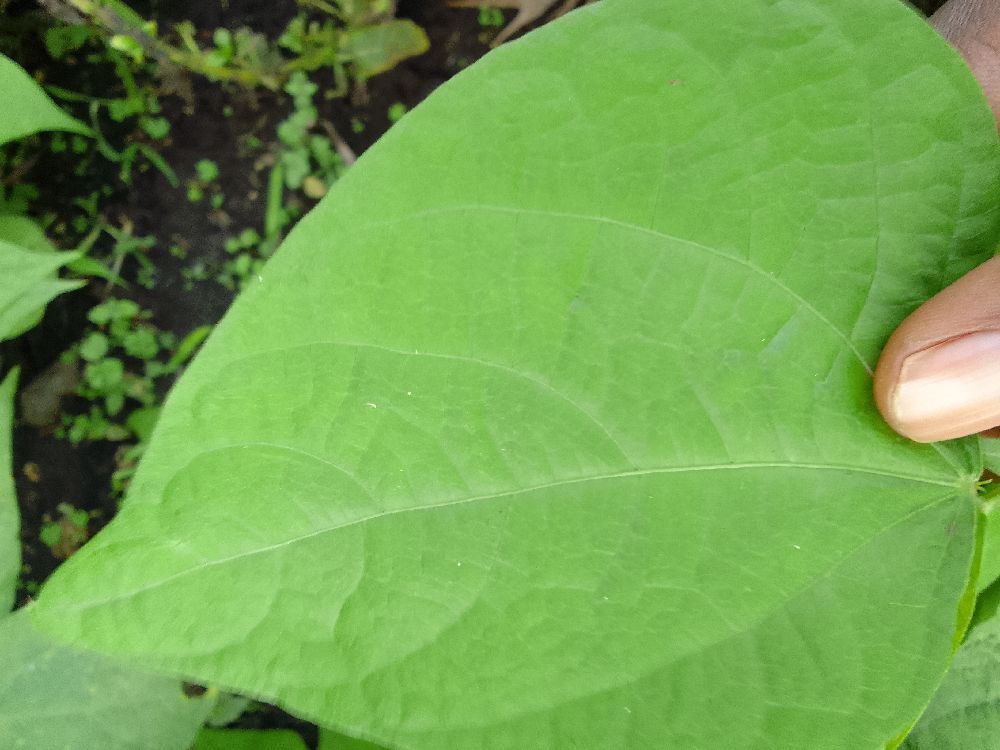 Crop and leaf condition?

common bean, healthy
